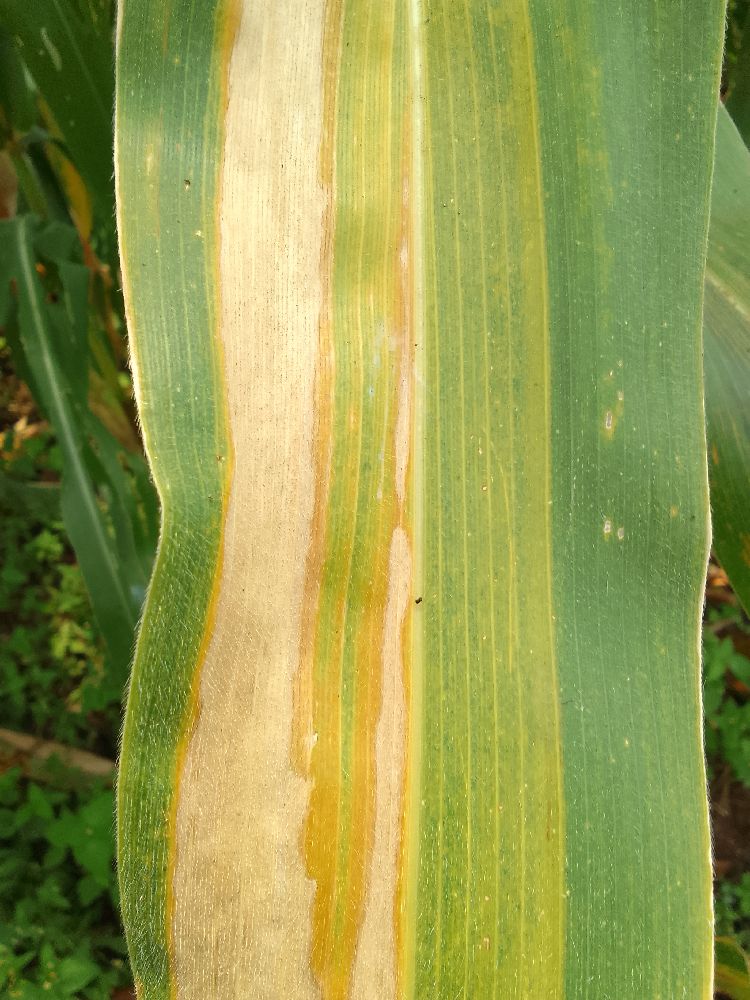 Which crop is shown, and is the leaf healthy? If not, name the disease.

maize, maize lethal necrosis
